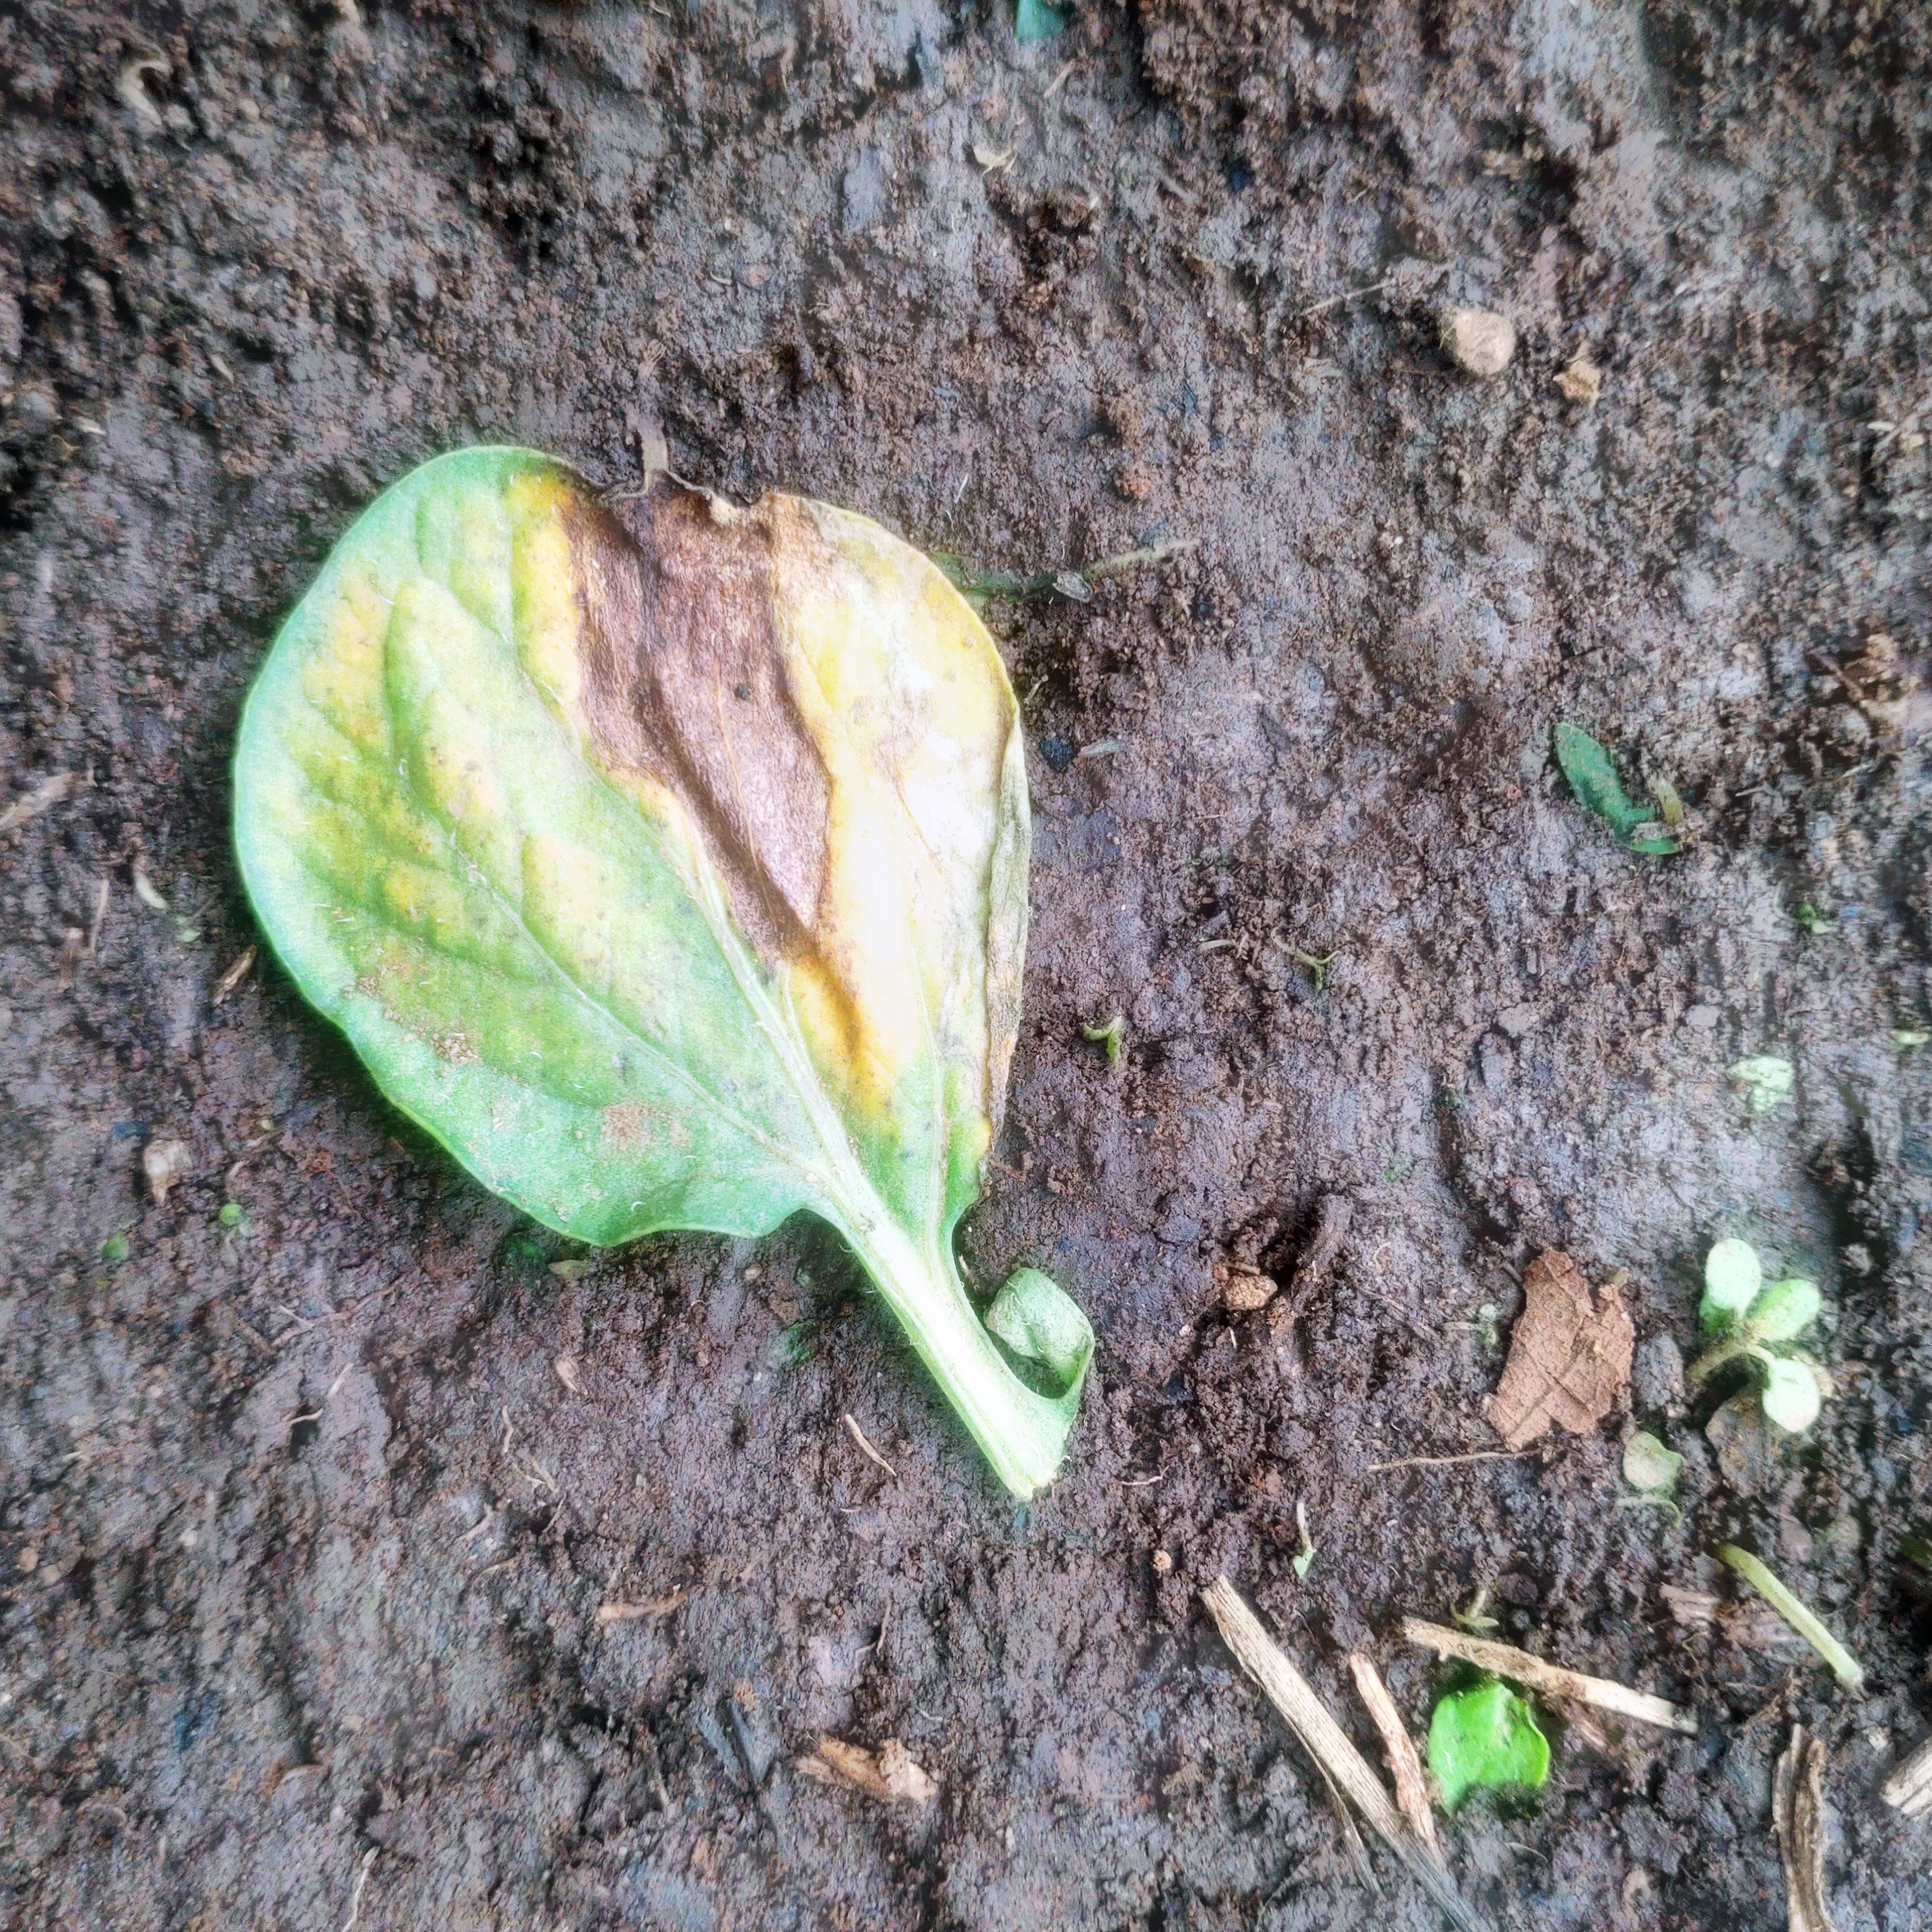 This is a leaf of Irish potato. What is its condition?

late blight
